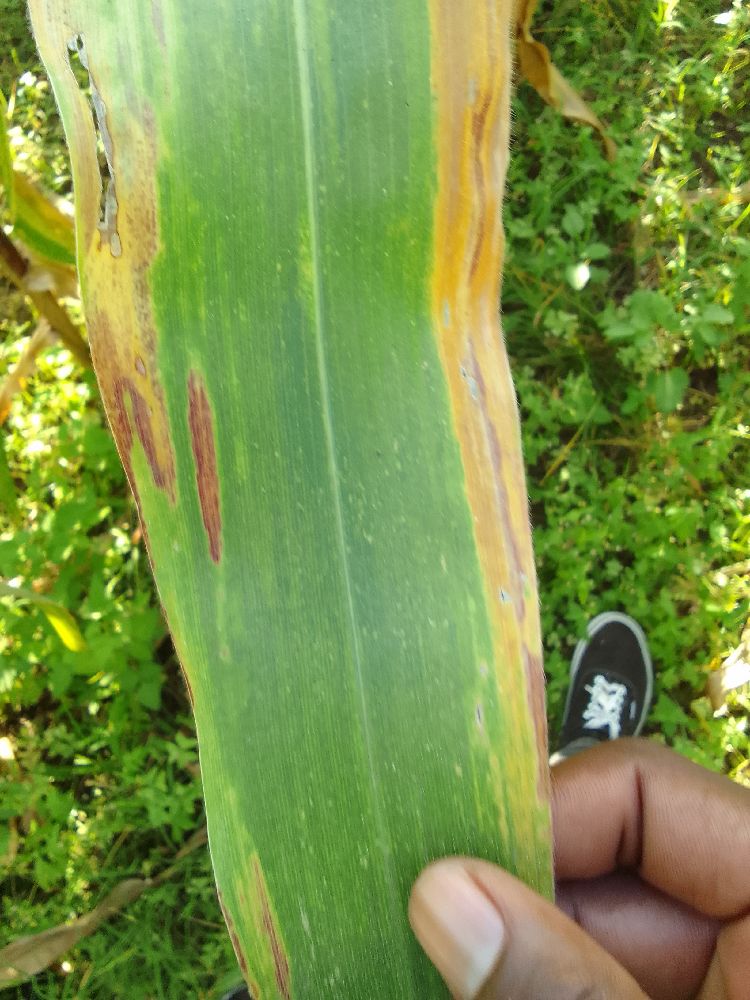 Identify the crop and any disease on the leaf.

maize, maize lethal necrosis
